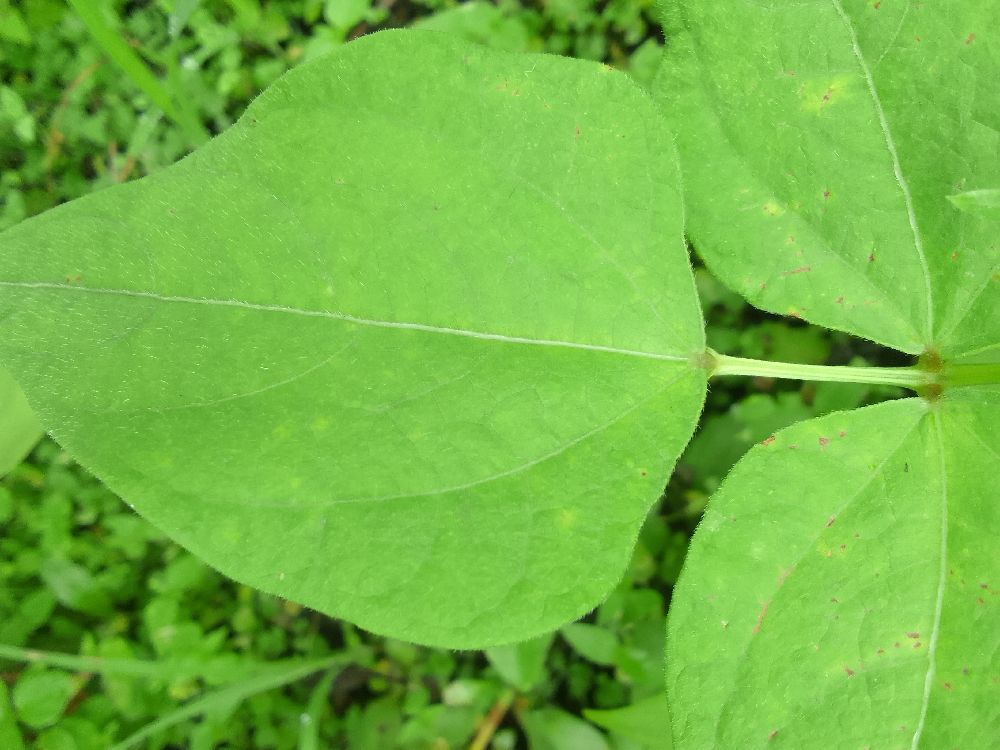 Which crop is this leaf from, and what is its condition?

common bean, healthy
